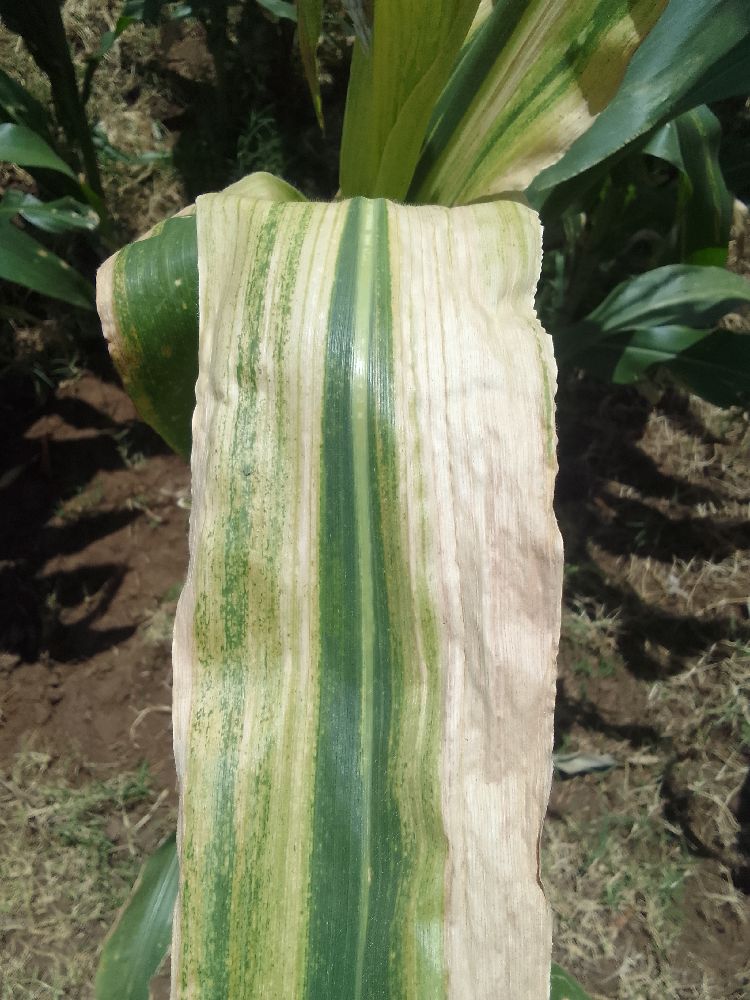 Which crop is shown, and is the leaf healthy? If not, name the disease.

maize, maize lethal necrosis
